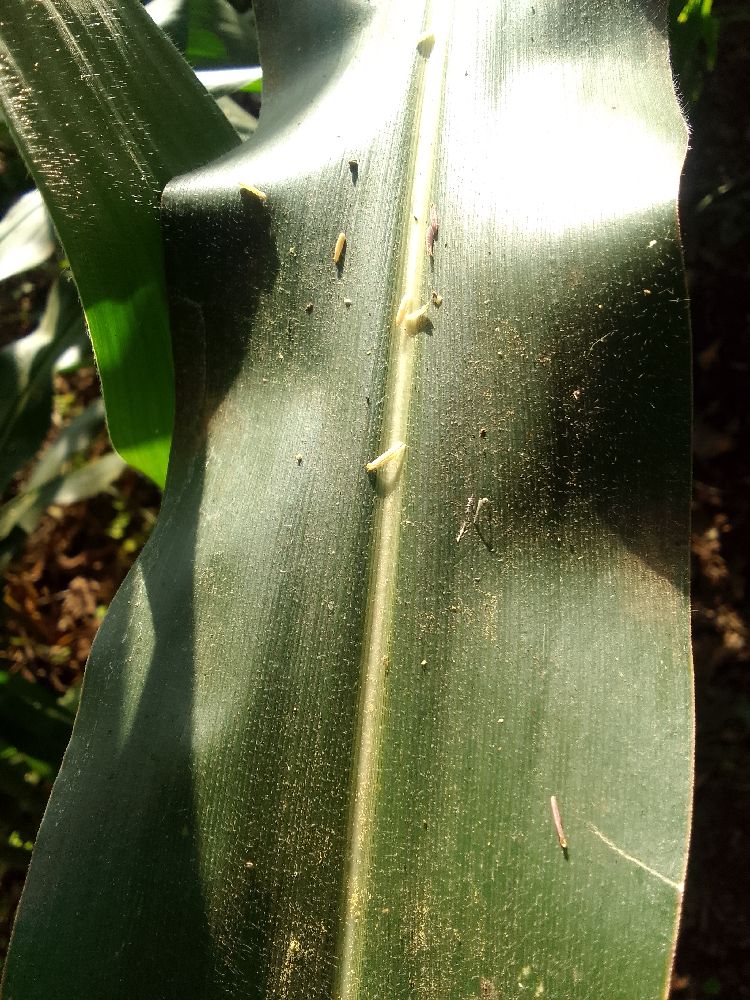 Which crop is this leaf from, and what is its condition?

maize, healthy
